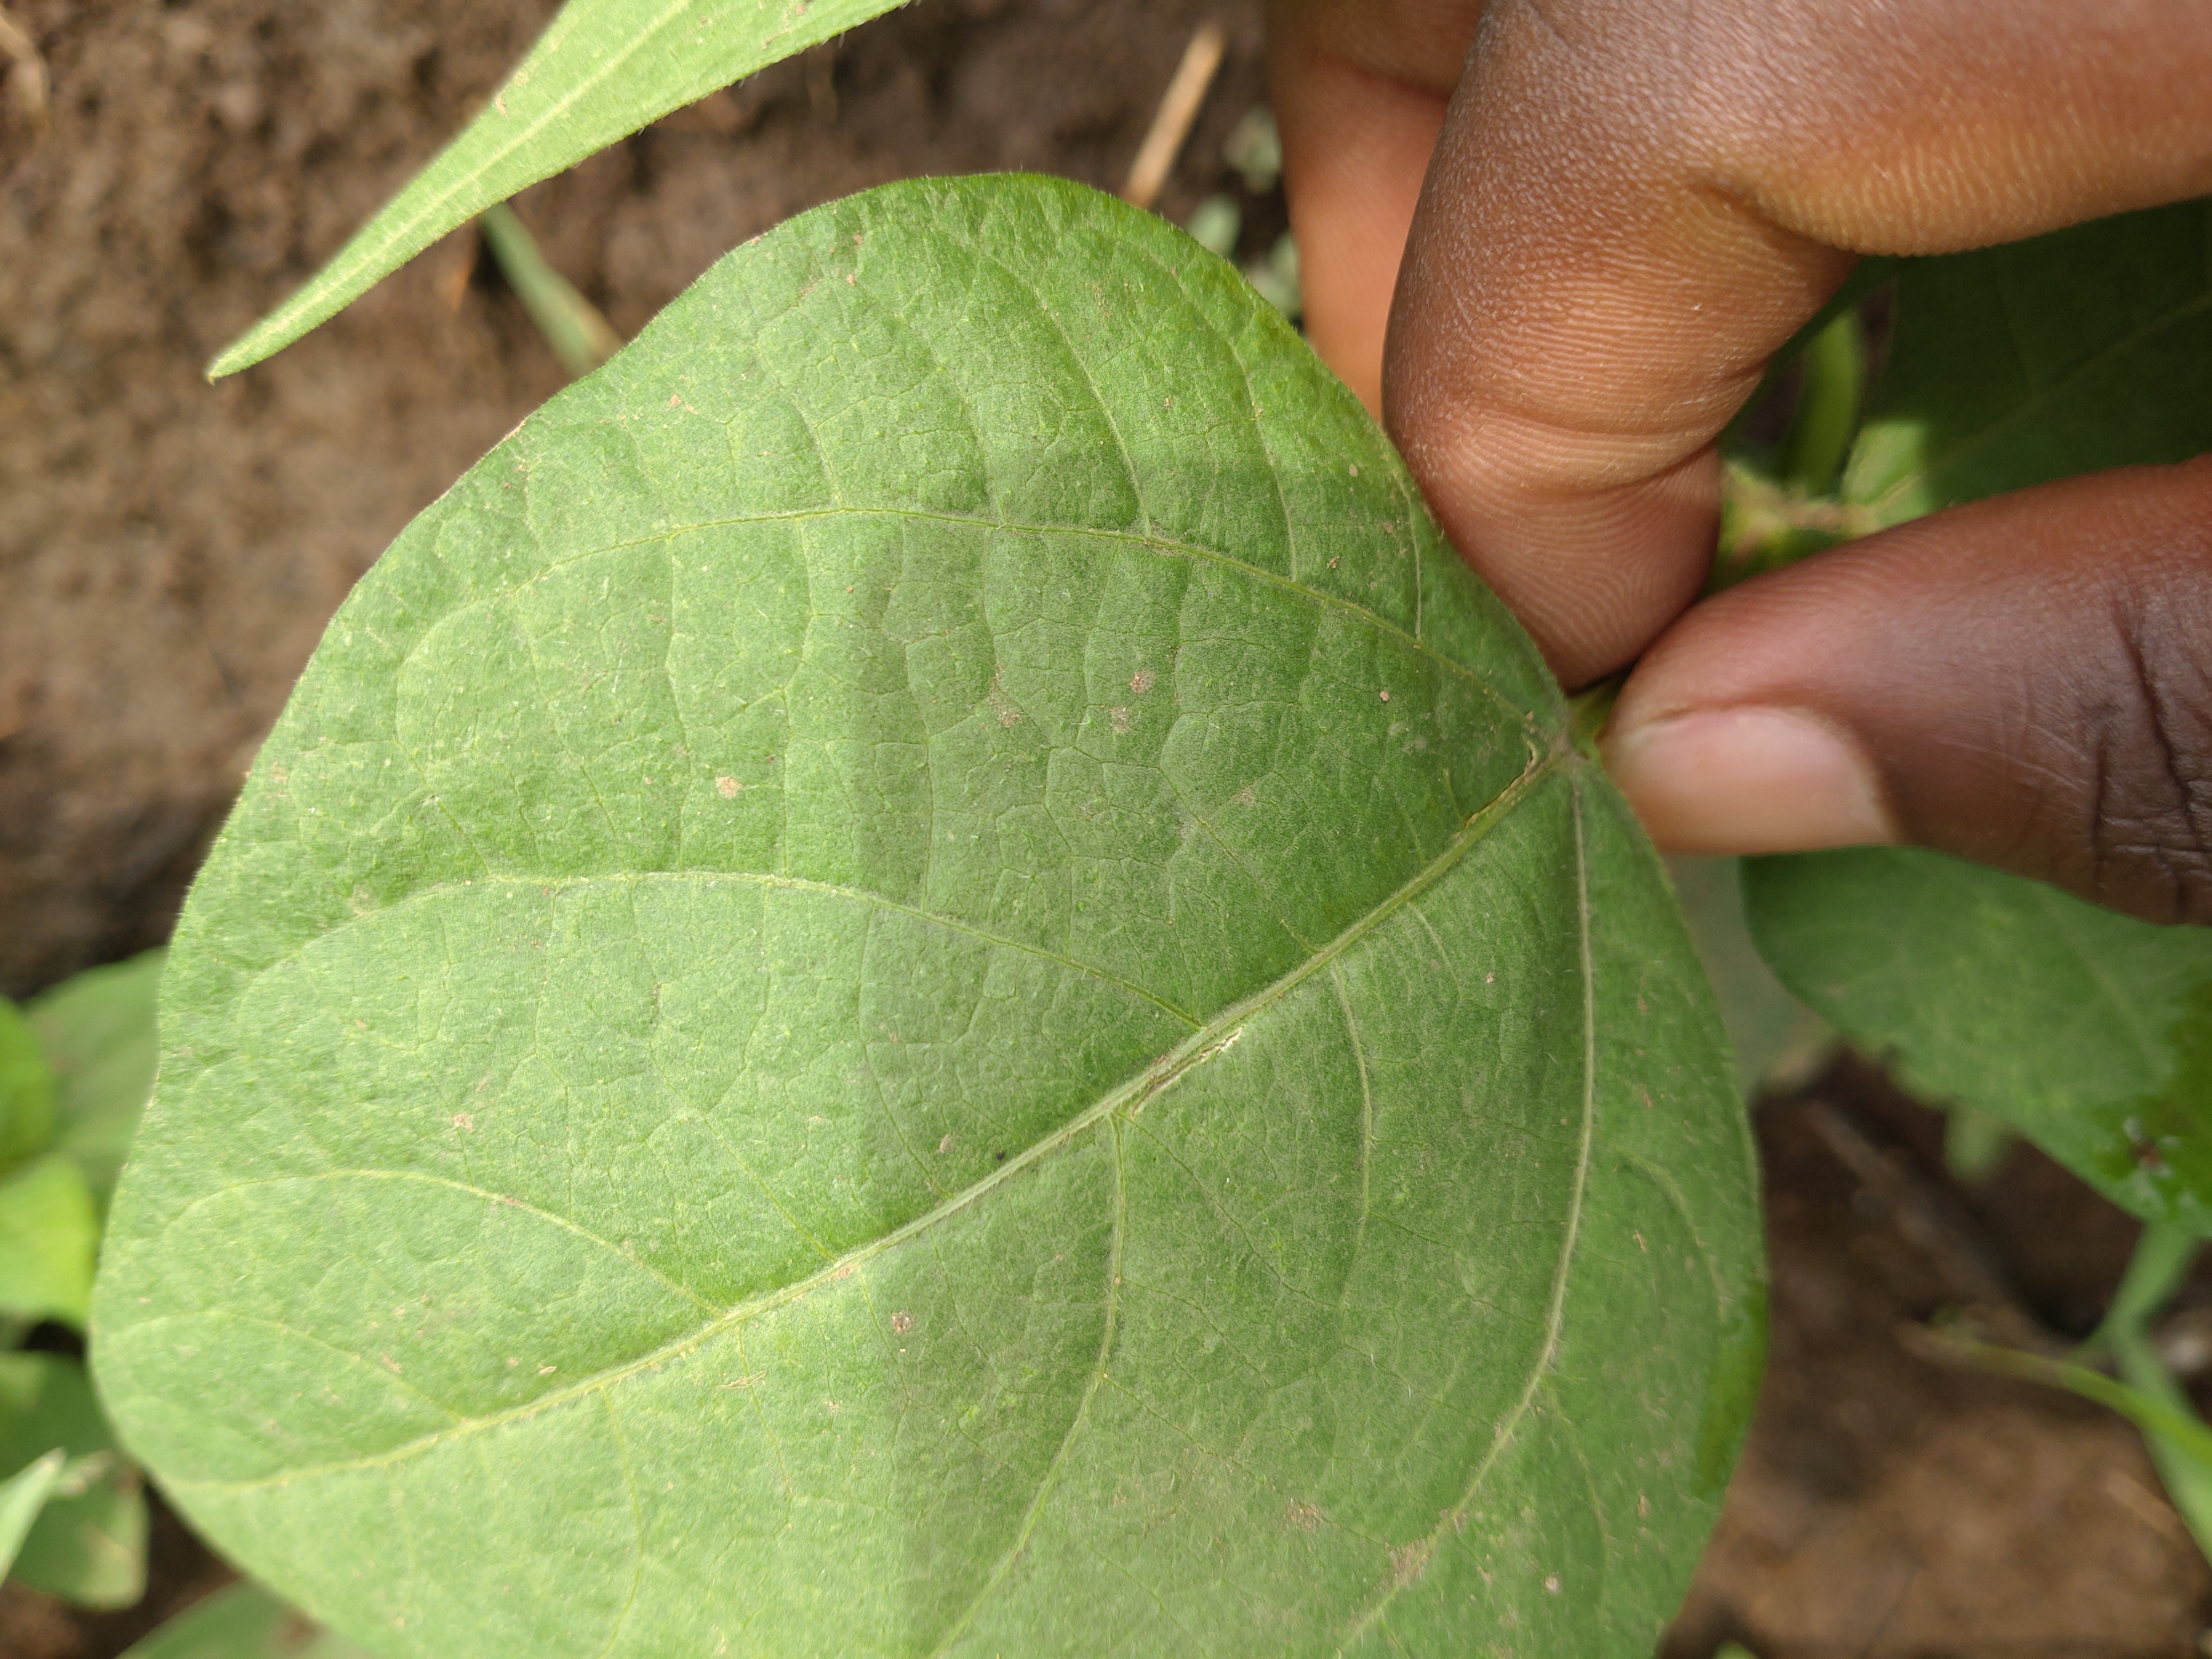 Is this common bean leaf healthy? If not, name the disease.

healthy
